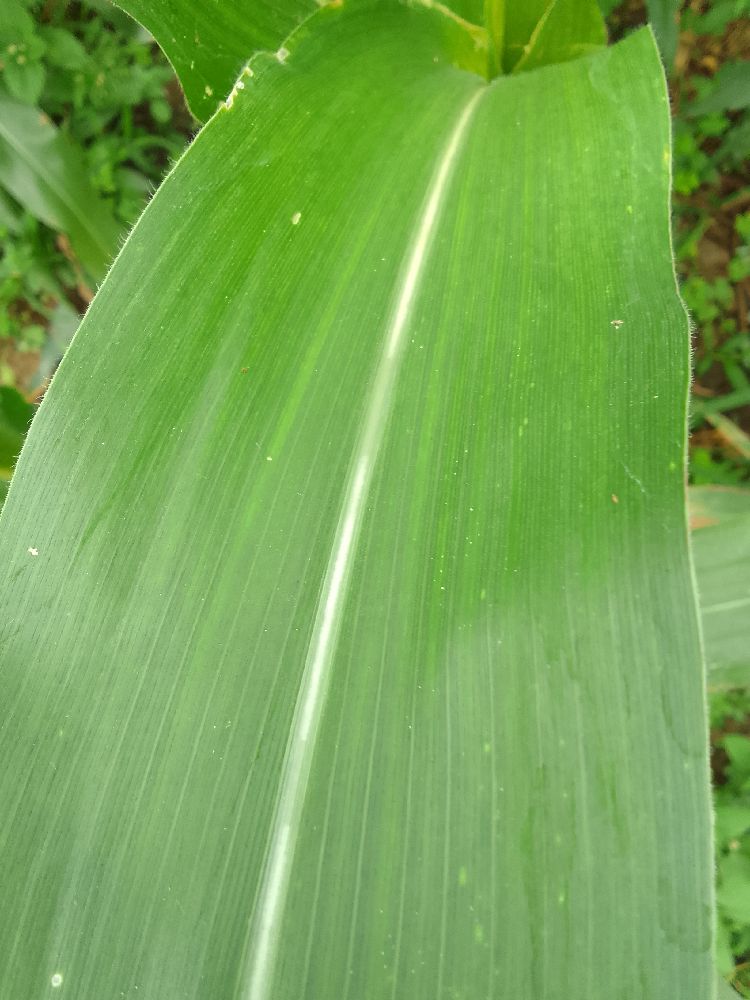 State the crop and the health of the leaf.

maize, healthy
